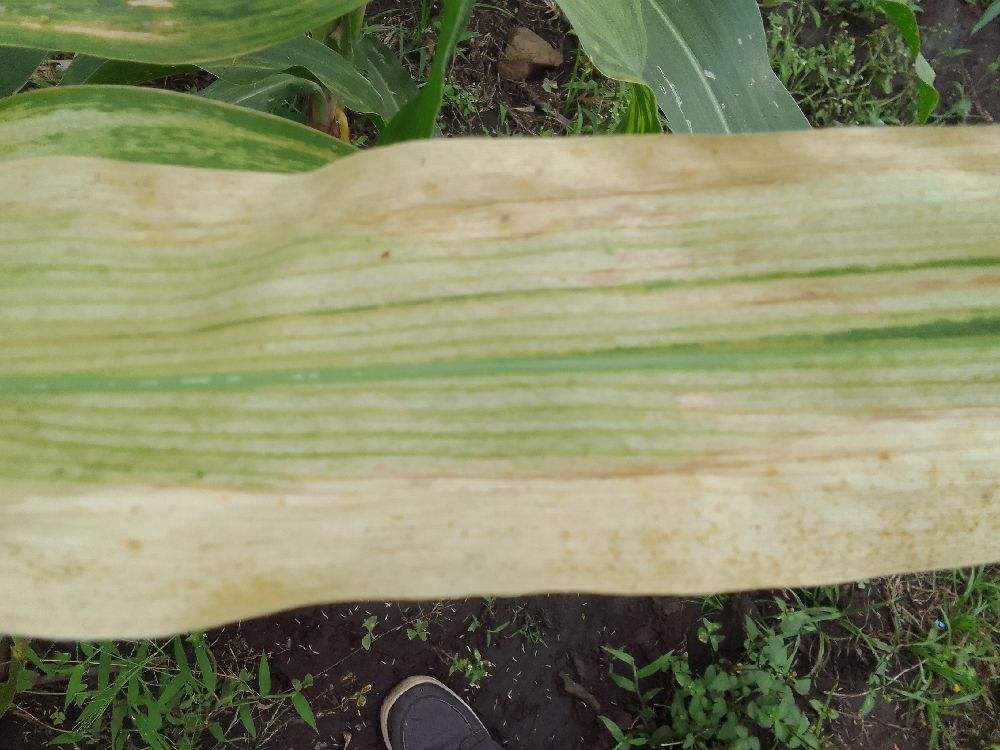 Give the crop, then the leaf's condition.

maize, maize lethal necrosis
